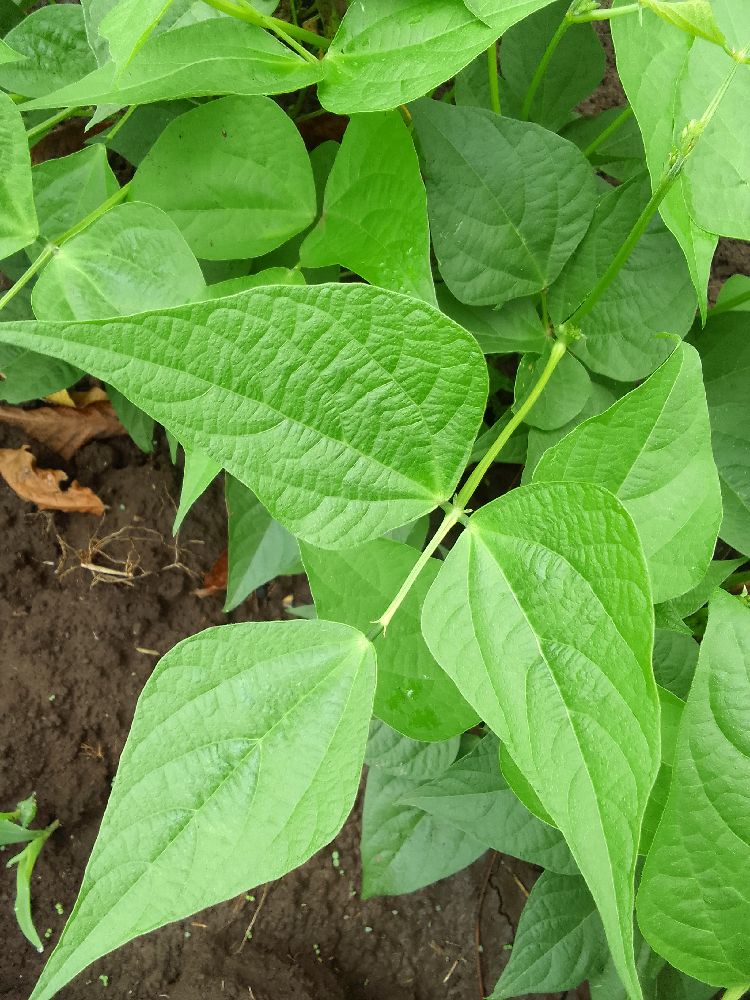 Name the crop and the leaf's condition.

common bean, healthy
